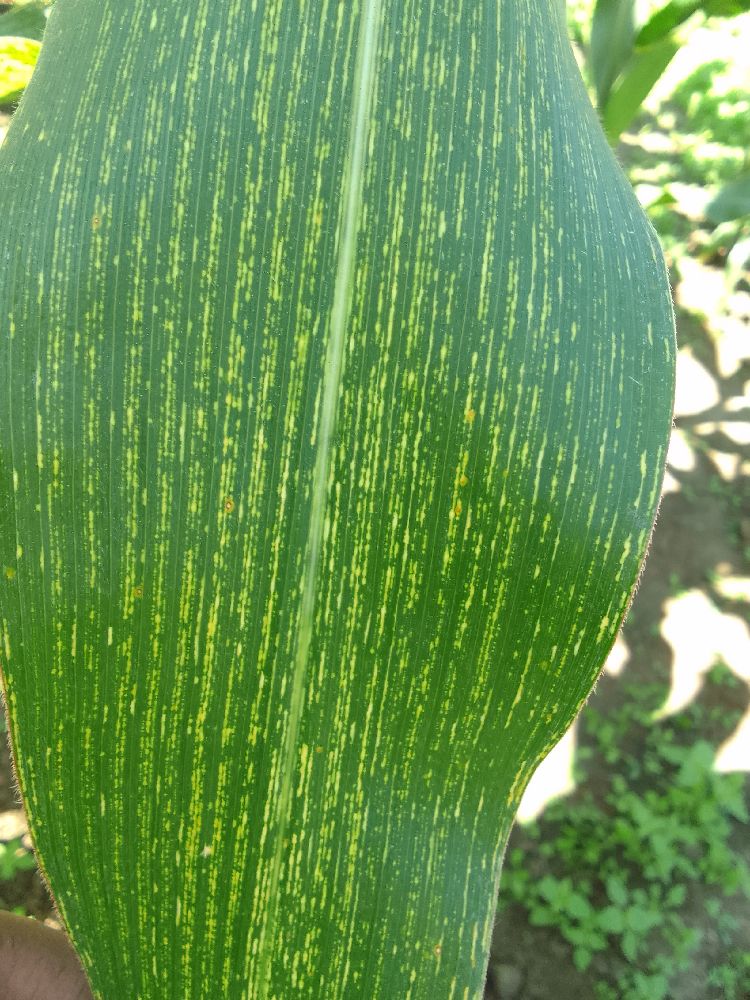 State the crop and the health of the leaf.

maize, maize streak virus
